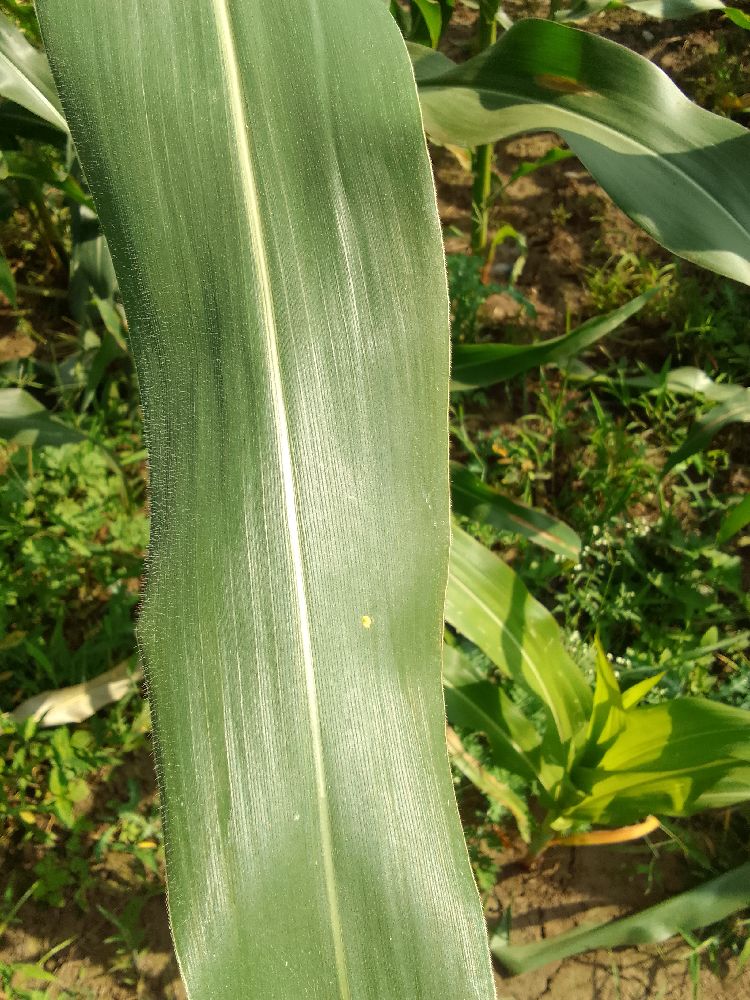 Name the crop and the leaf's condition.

maize, healthy
